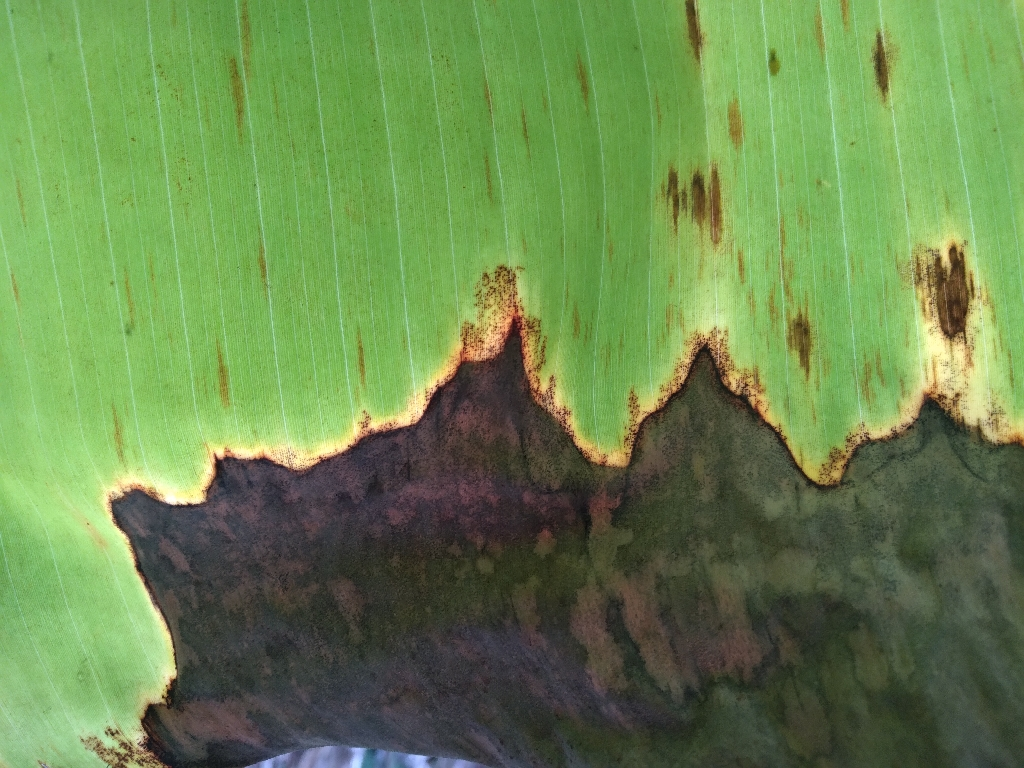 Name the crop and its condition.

banana, black sigatoka
